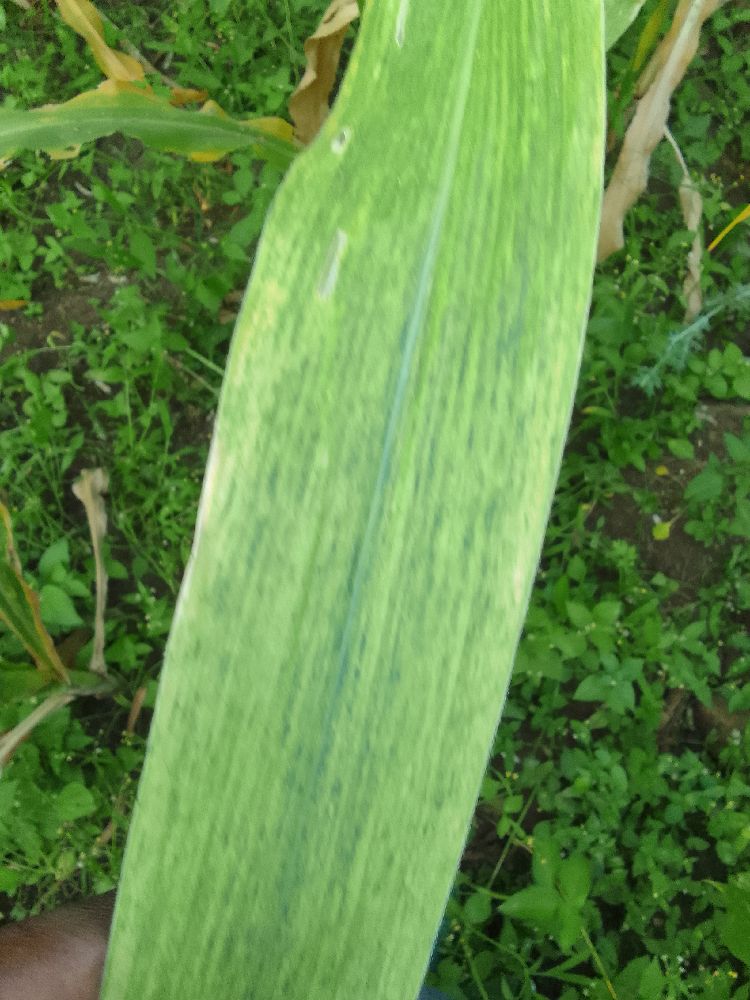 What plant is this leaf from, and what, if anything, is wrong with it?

maize, maize lethal necrosis
